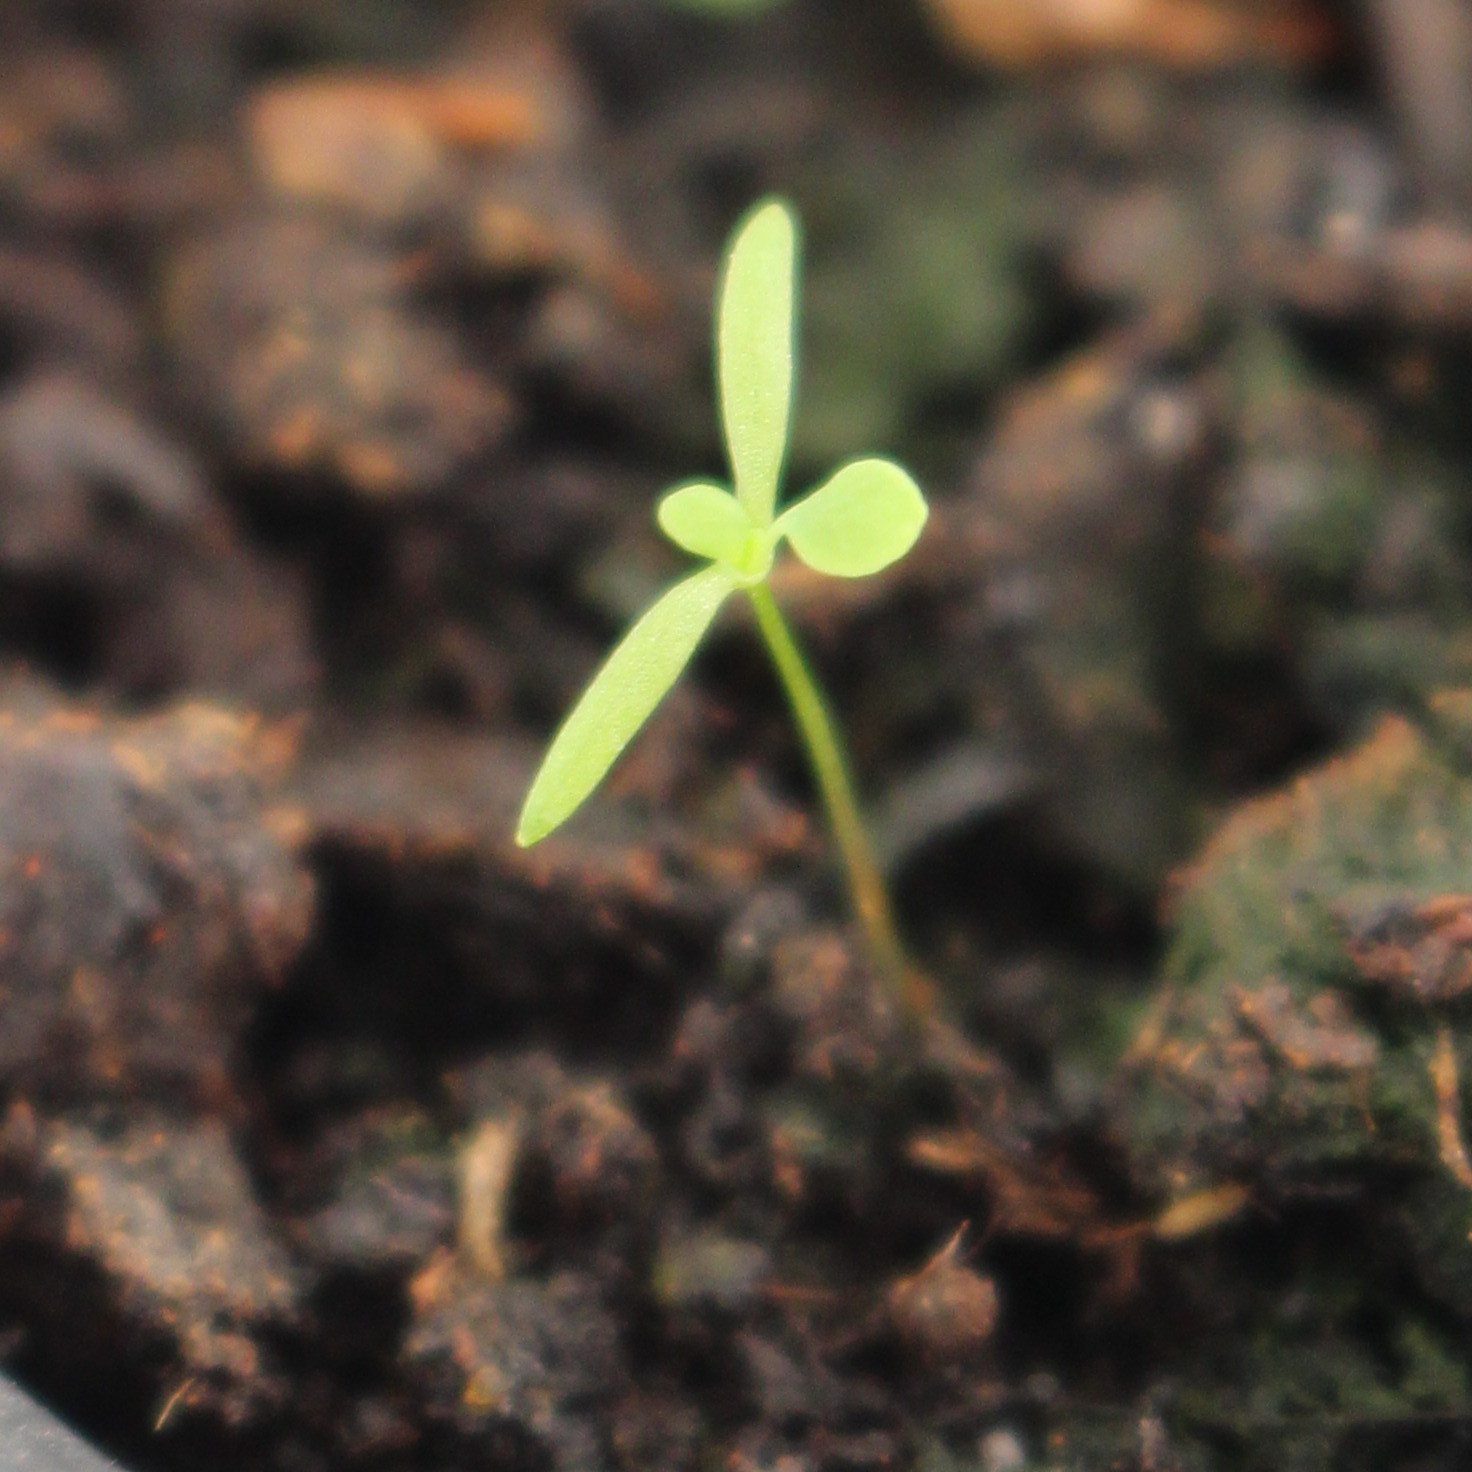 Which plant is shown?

Papaver rhoeas
